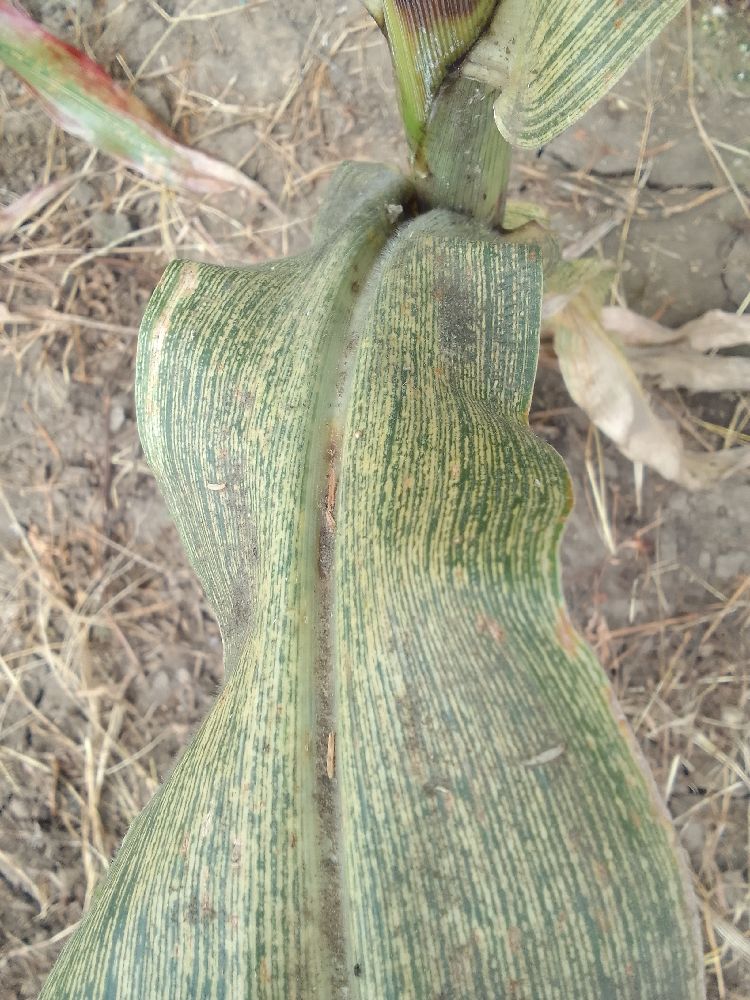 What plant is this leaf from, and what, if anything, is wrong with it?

maize, maize streak virus
